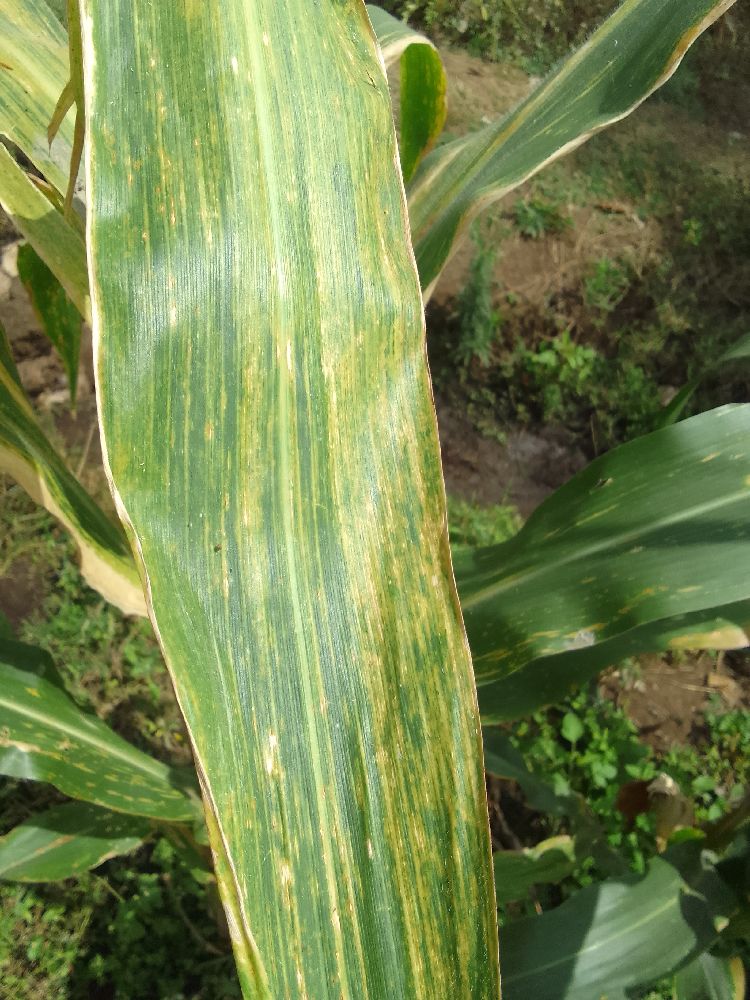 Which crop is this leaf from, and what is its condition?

maize, maize lethal necrosis
